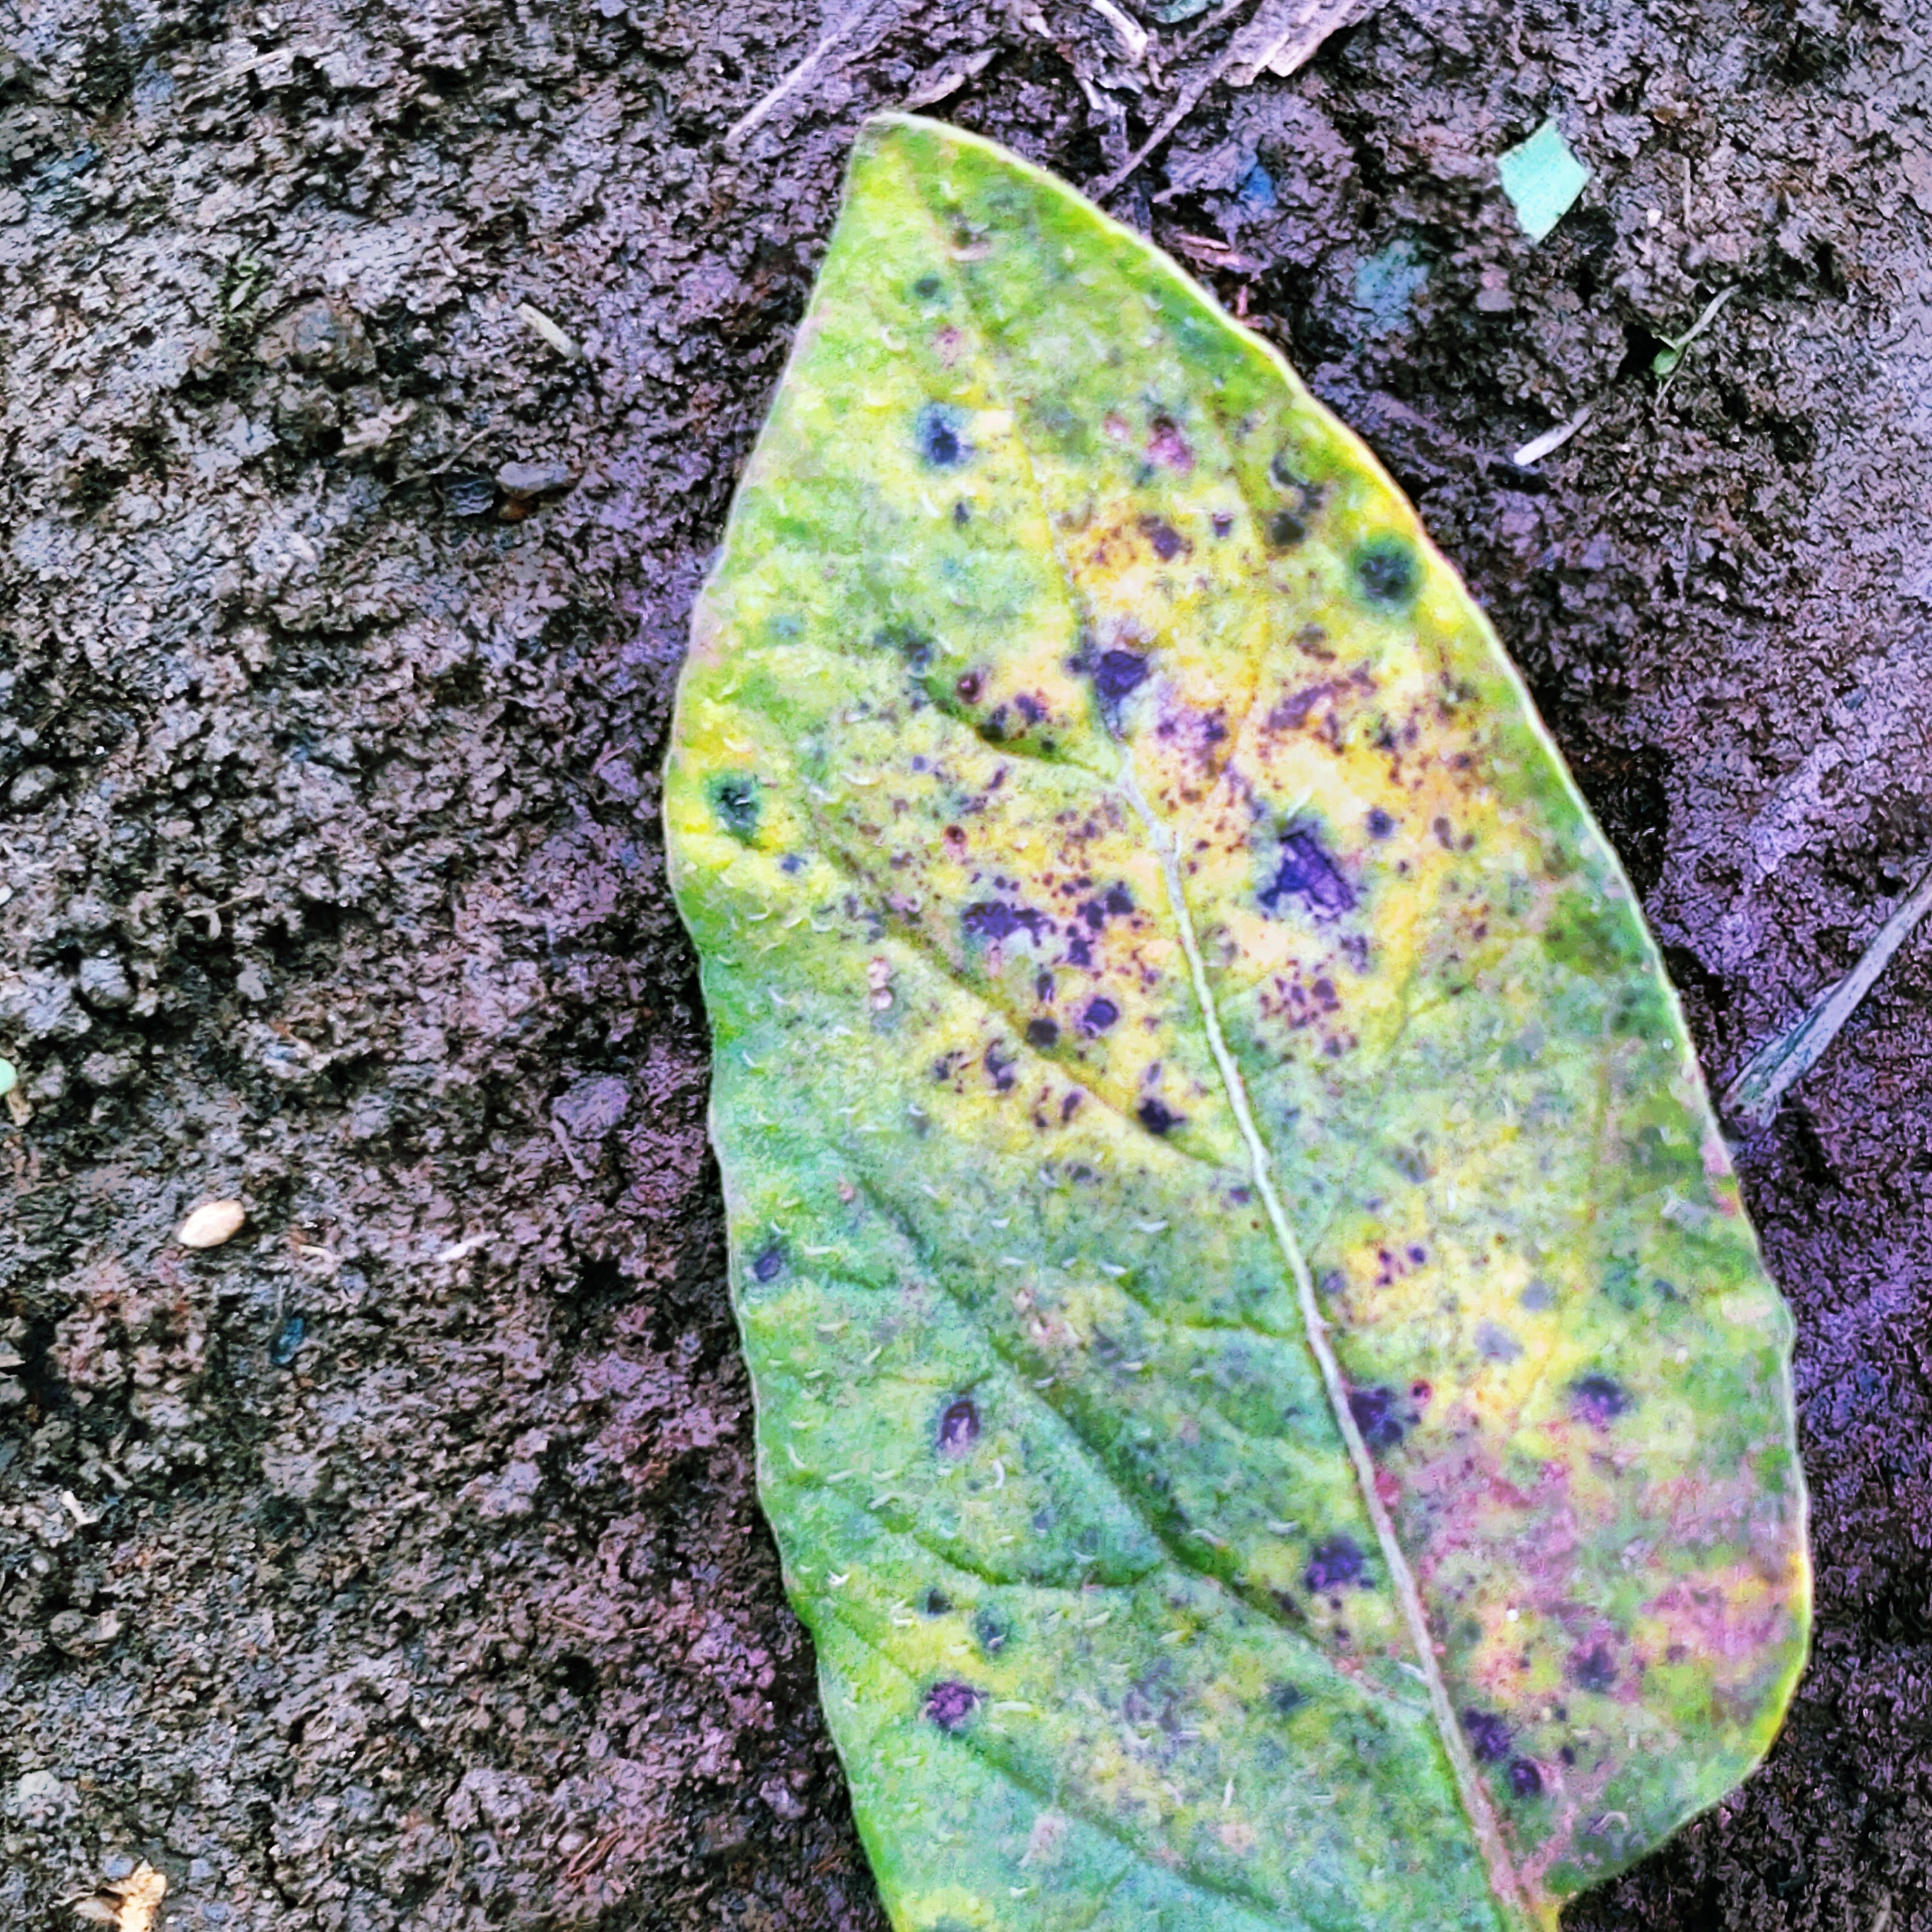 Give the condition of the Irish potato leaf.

late blight
